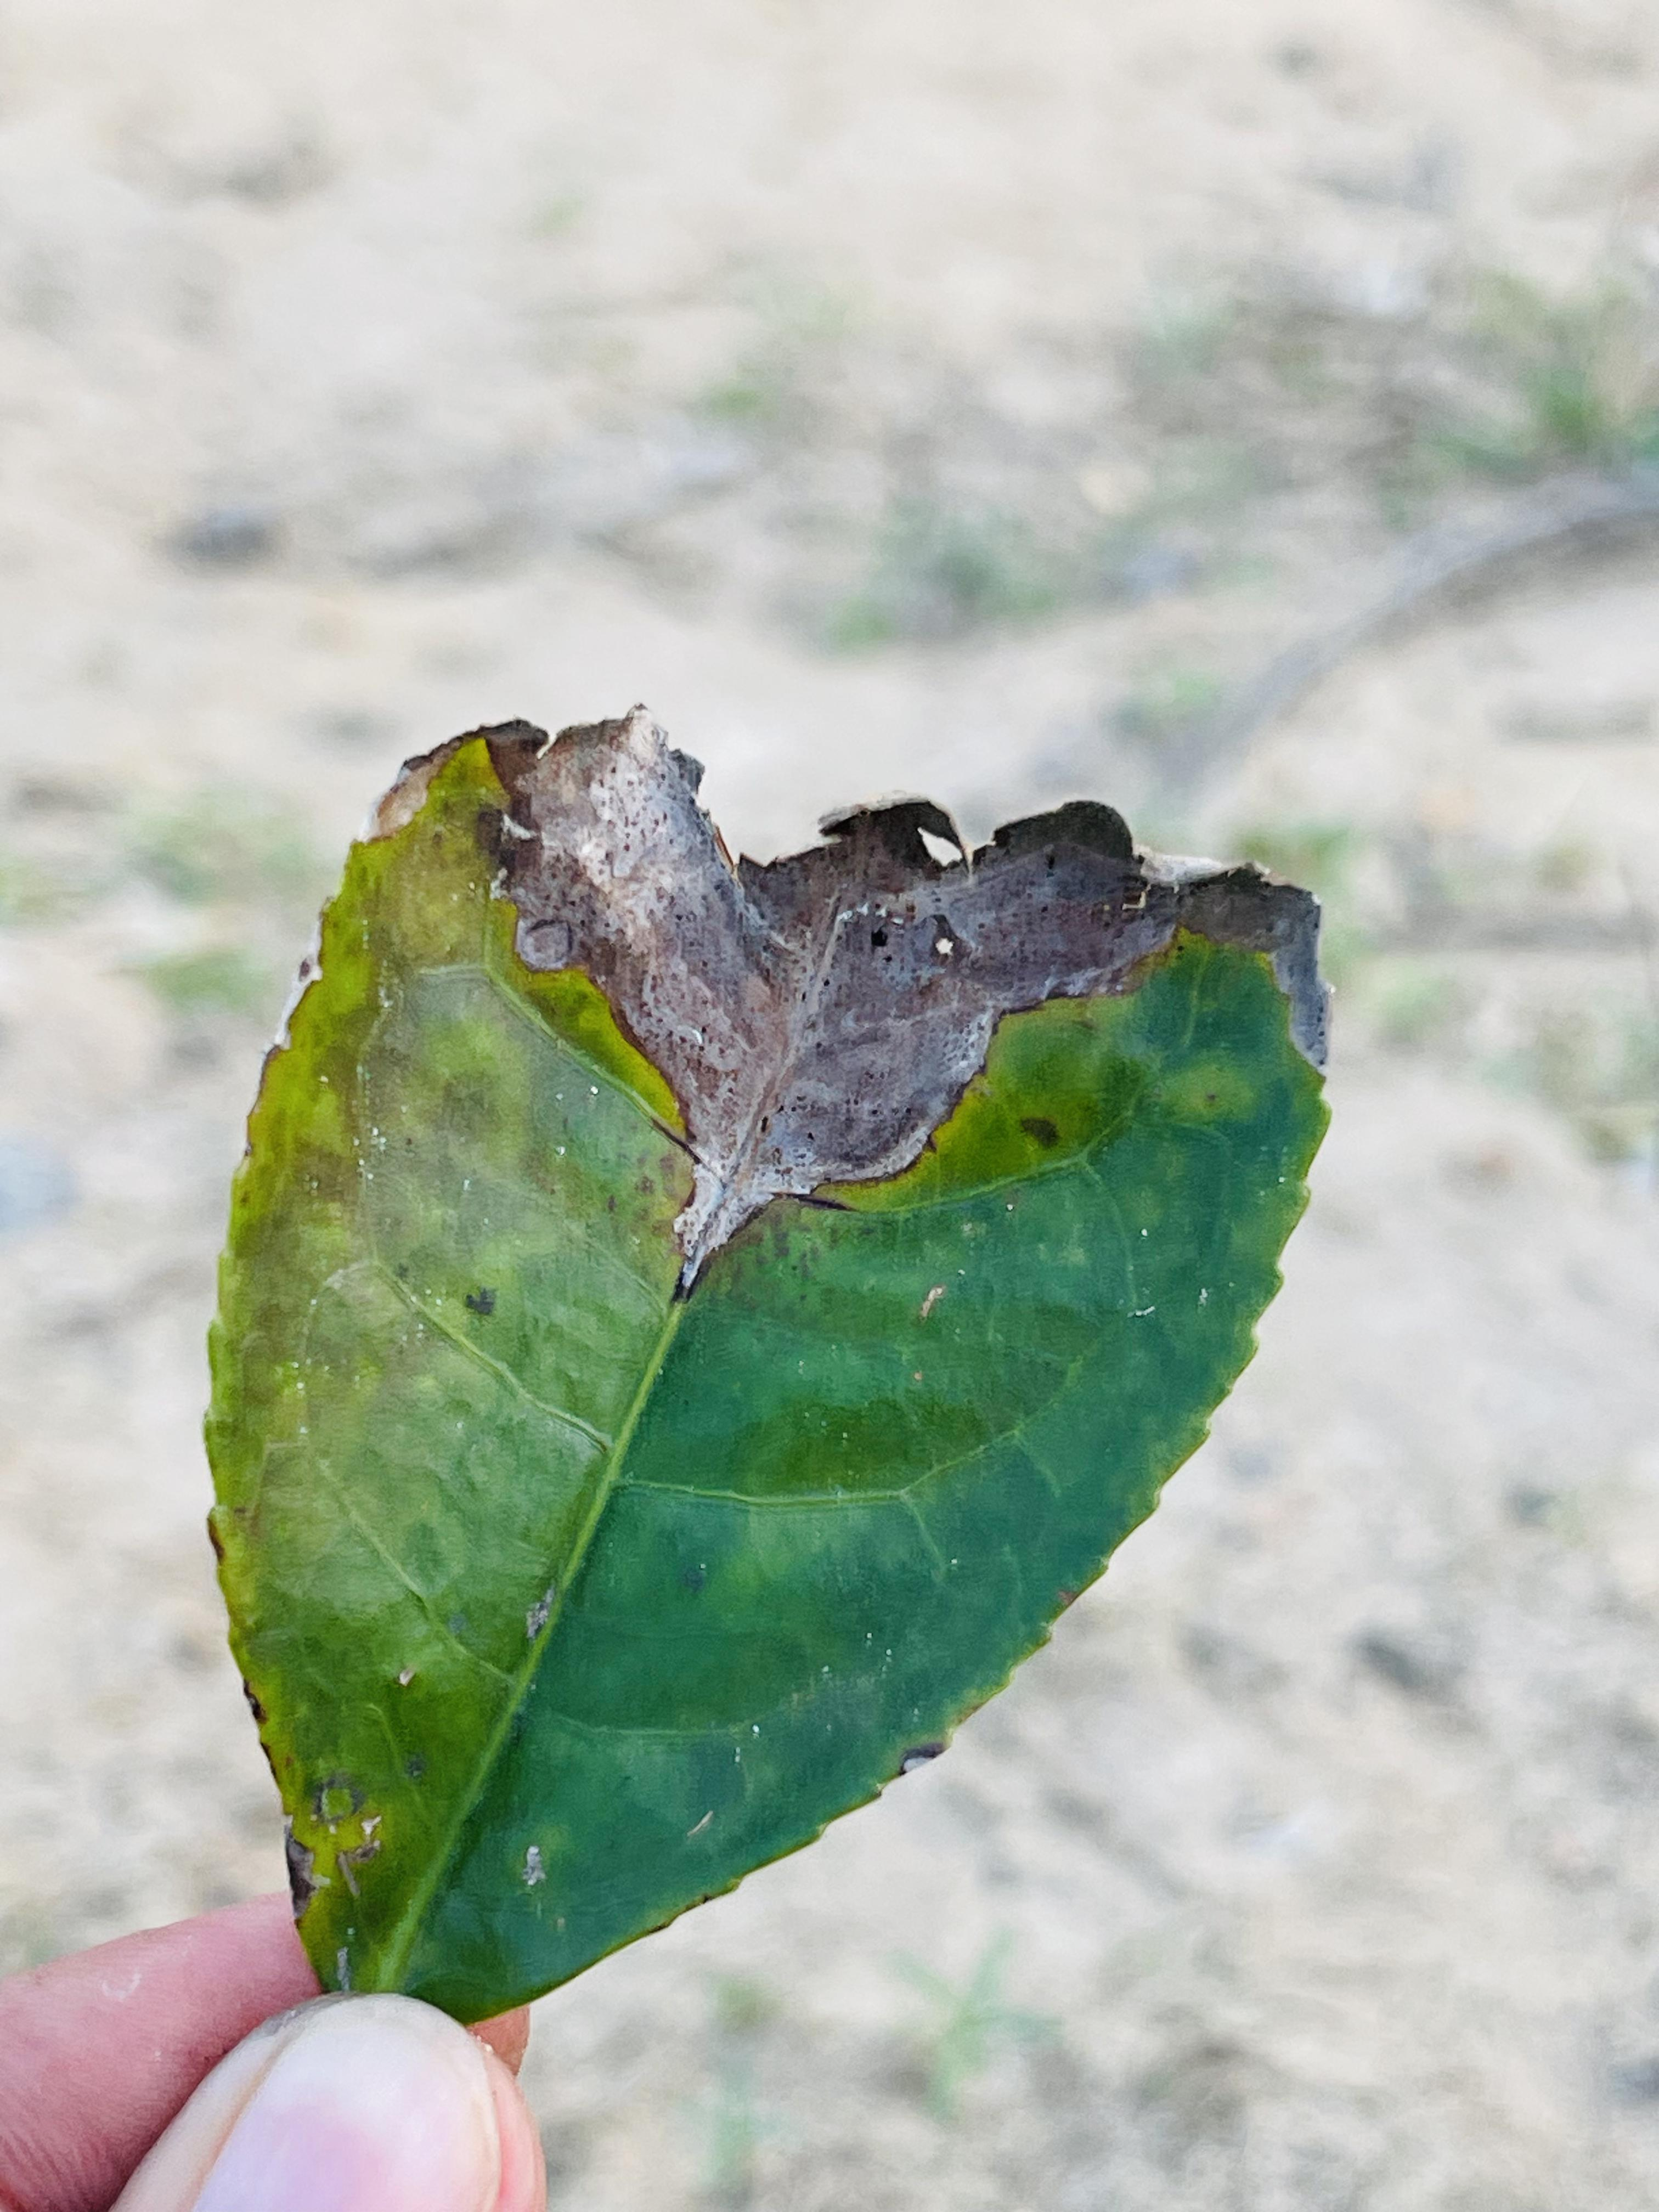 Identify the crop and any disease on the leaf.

tea, blight
